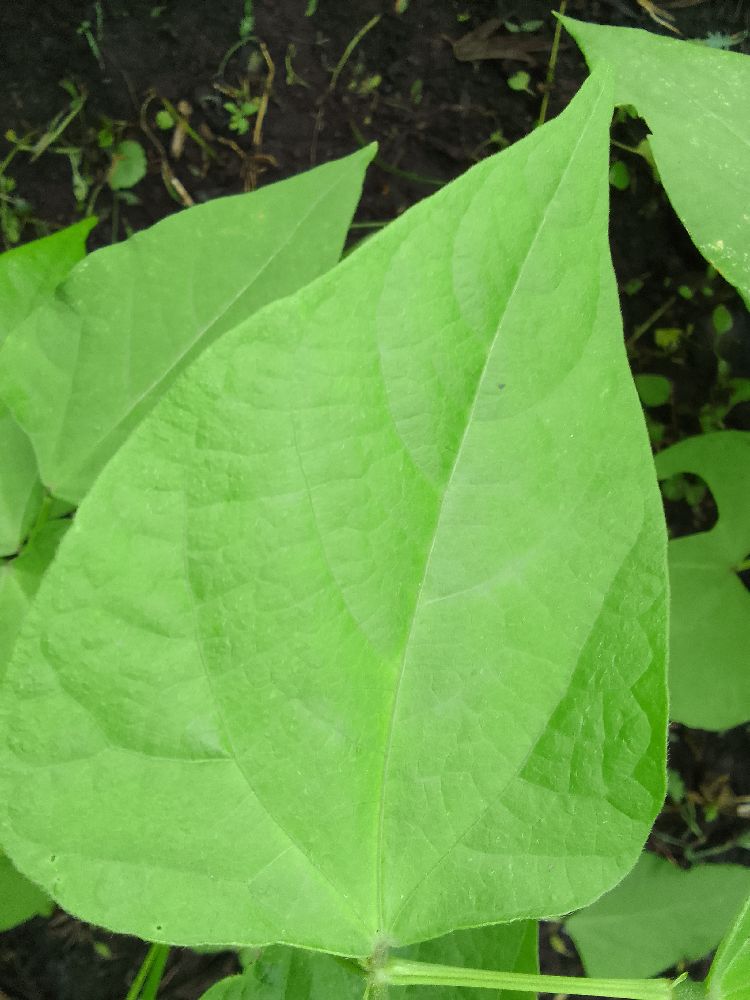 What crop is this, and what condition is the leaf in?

common bean, healthy
